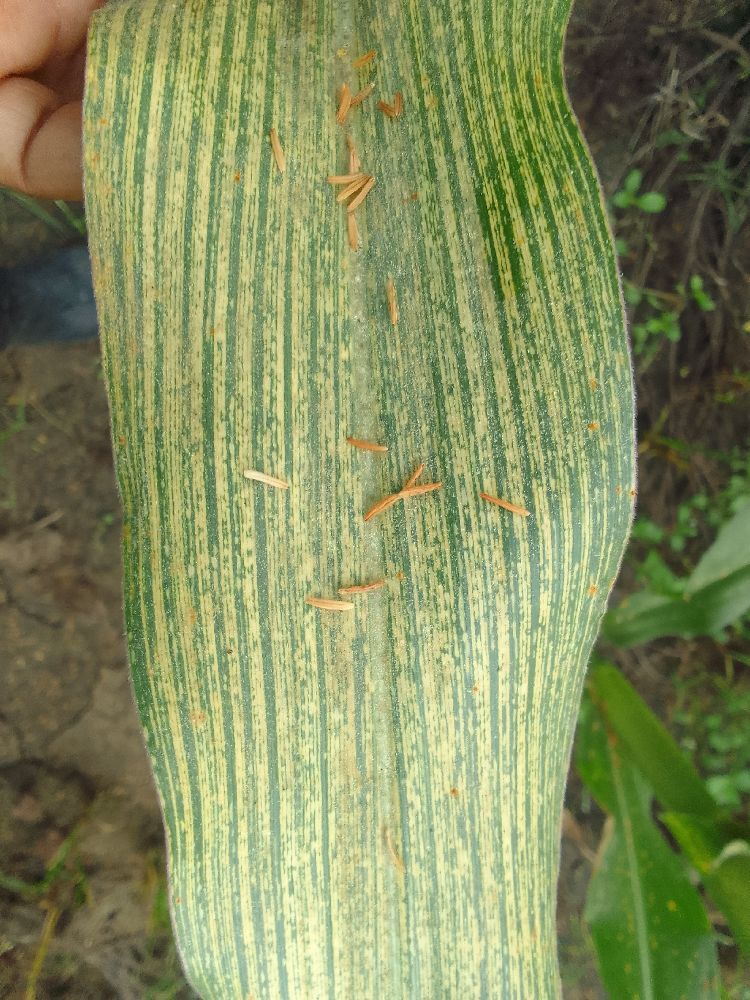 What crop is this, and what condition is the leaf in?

maize, maize streak virus
